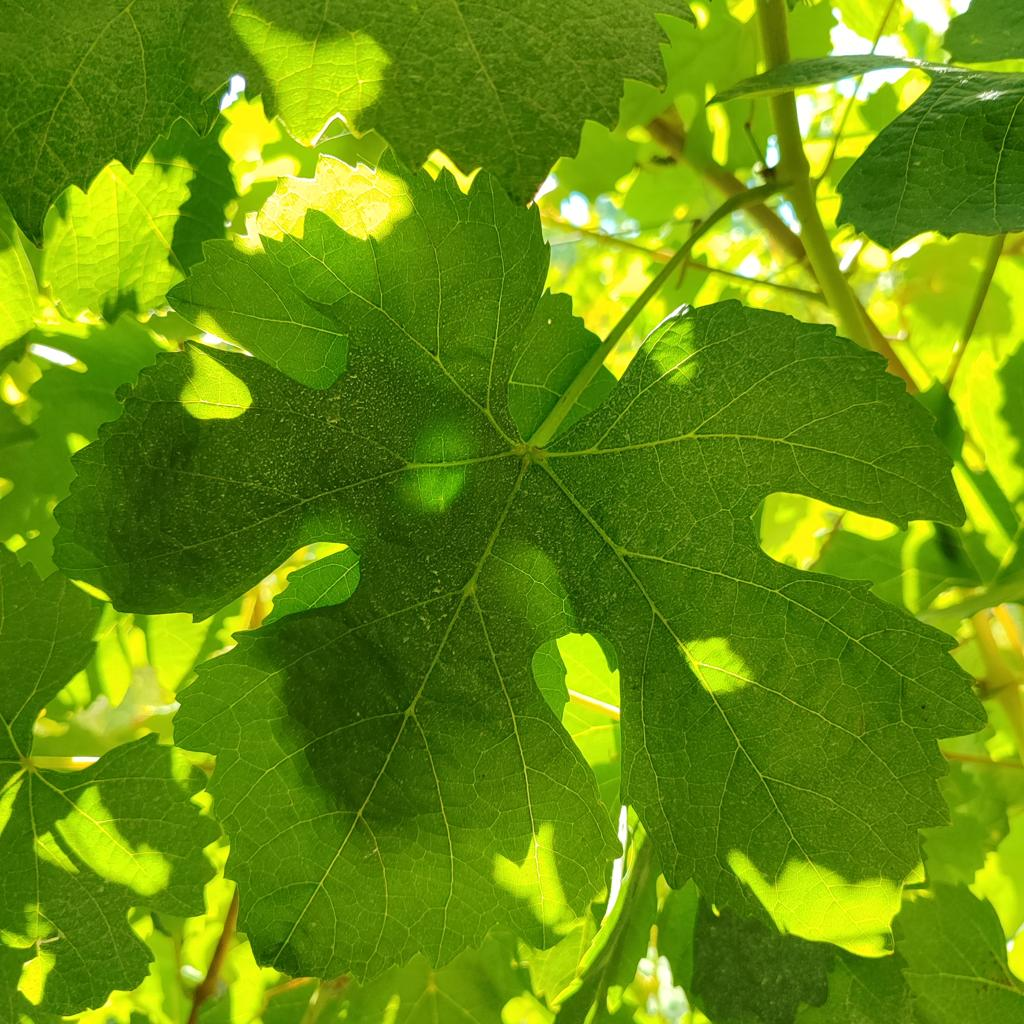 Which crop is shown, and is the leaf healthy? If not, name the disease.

grapevine, healthy
